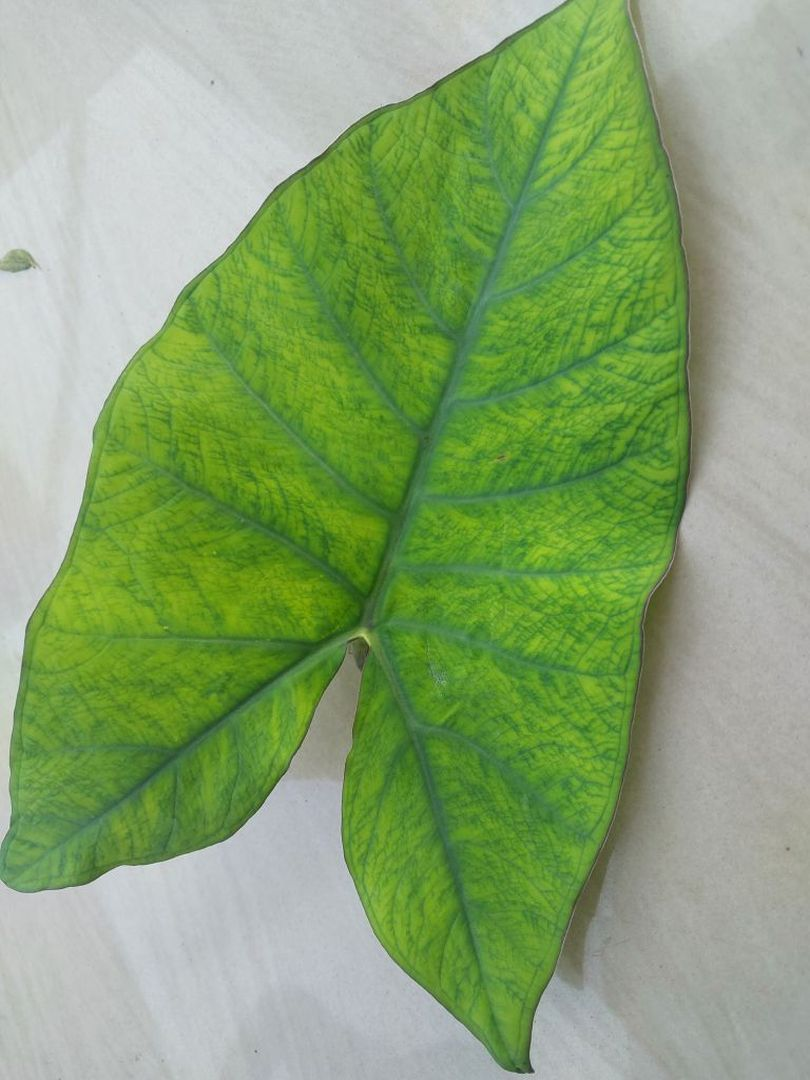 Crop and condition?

taro, mosaic
